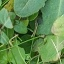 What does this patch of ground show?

structured weed
